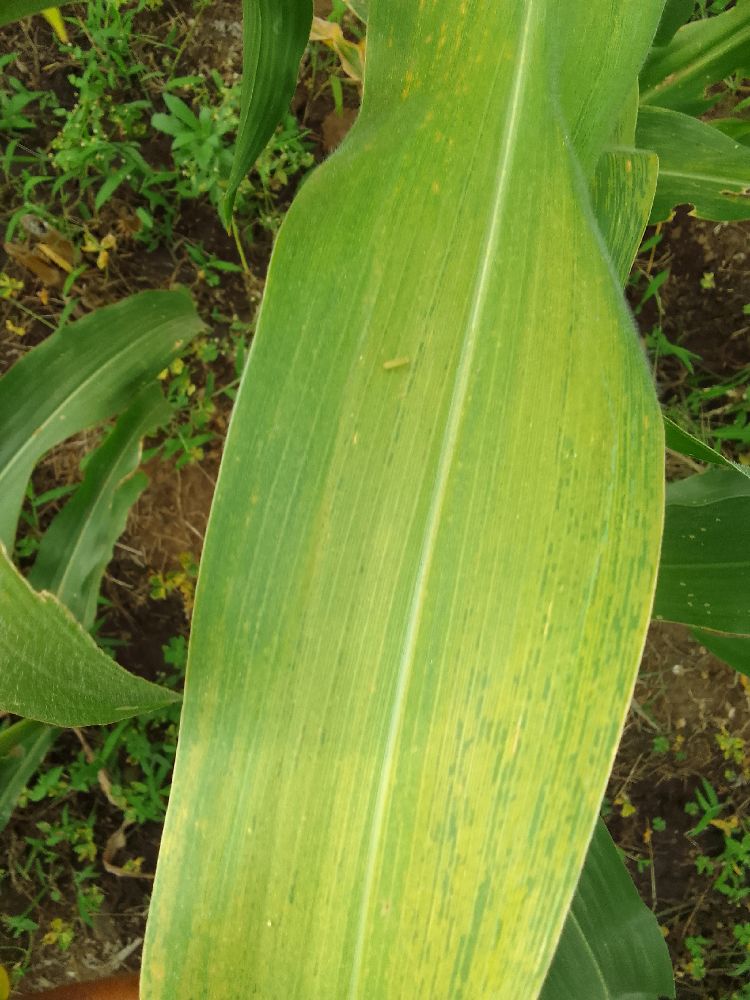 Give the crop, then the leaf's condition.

maize, maize lethal necrosis
